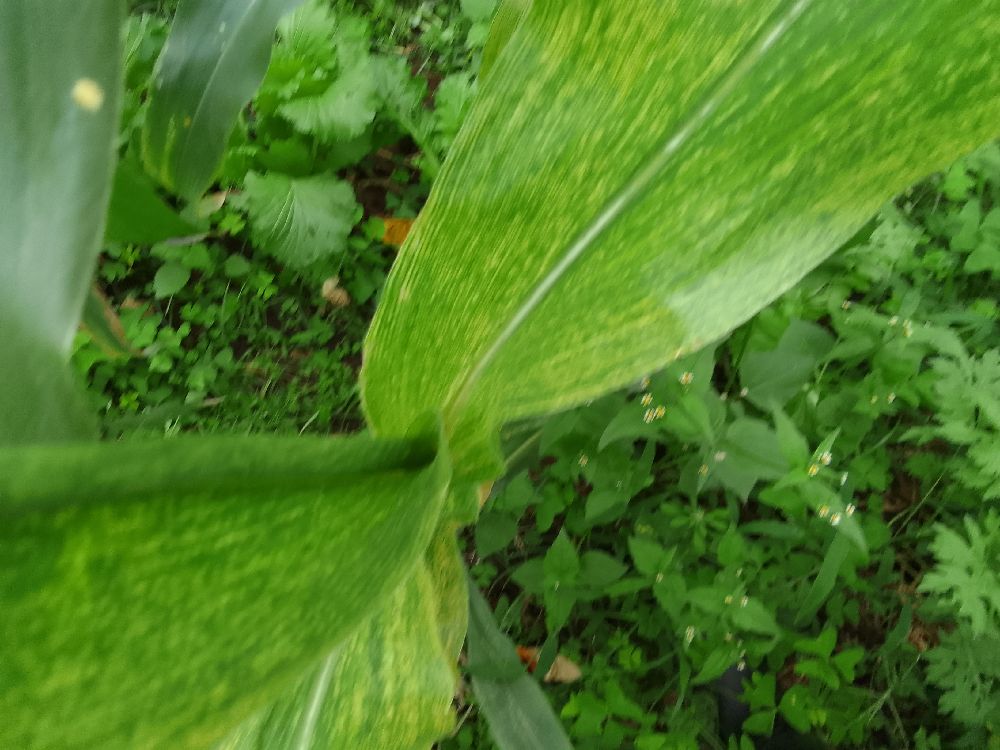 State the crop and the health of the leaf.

maize, maize lethal necrosis
